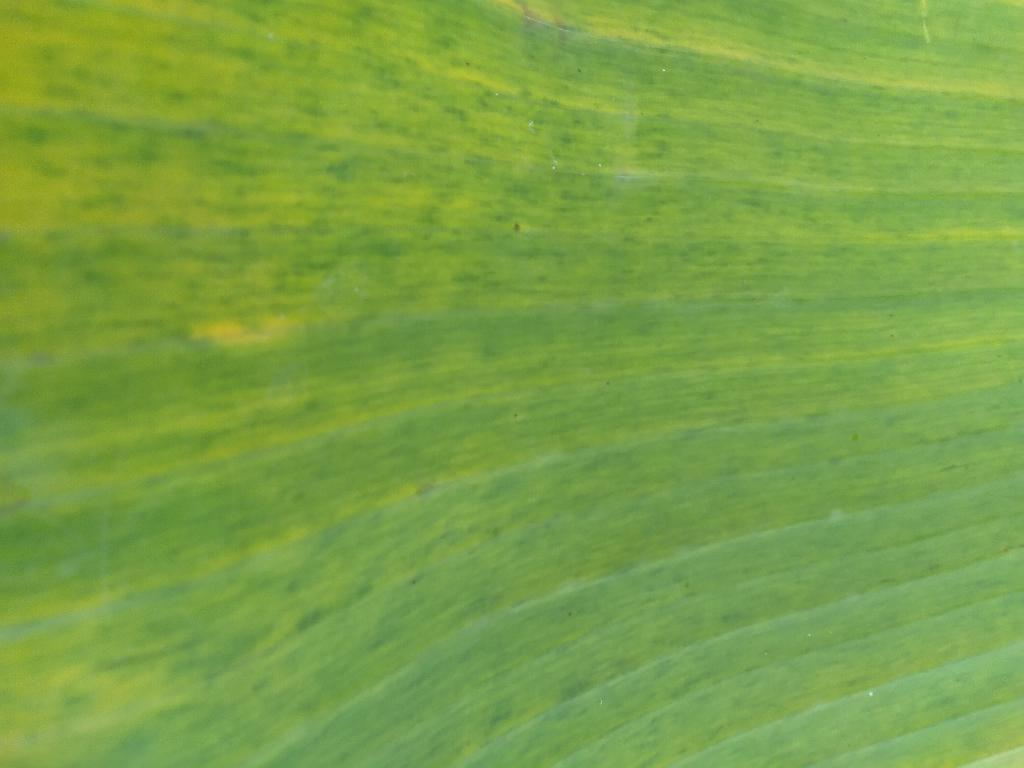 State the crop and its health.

banana, fusarium wilt race 1
